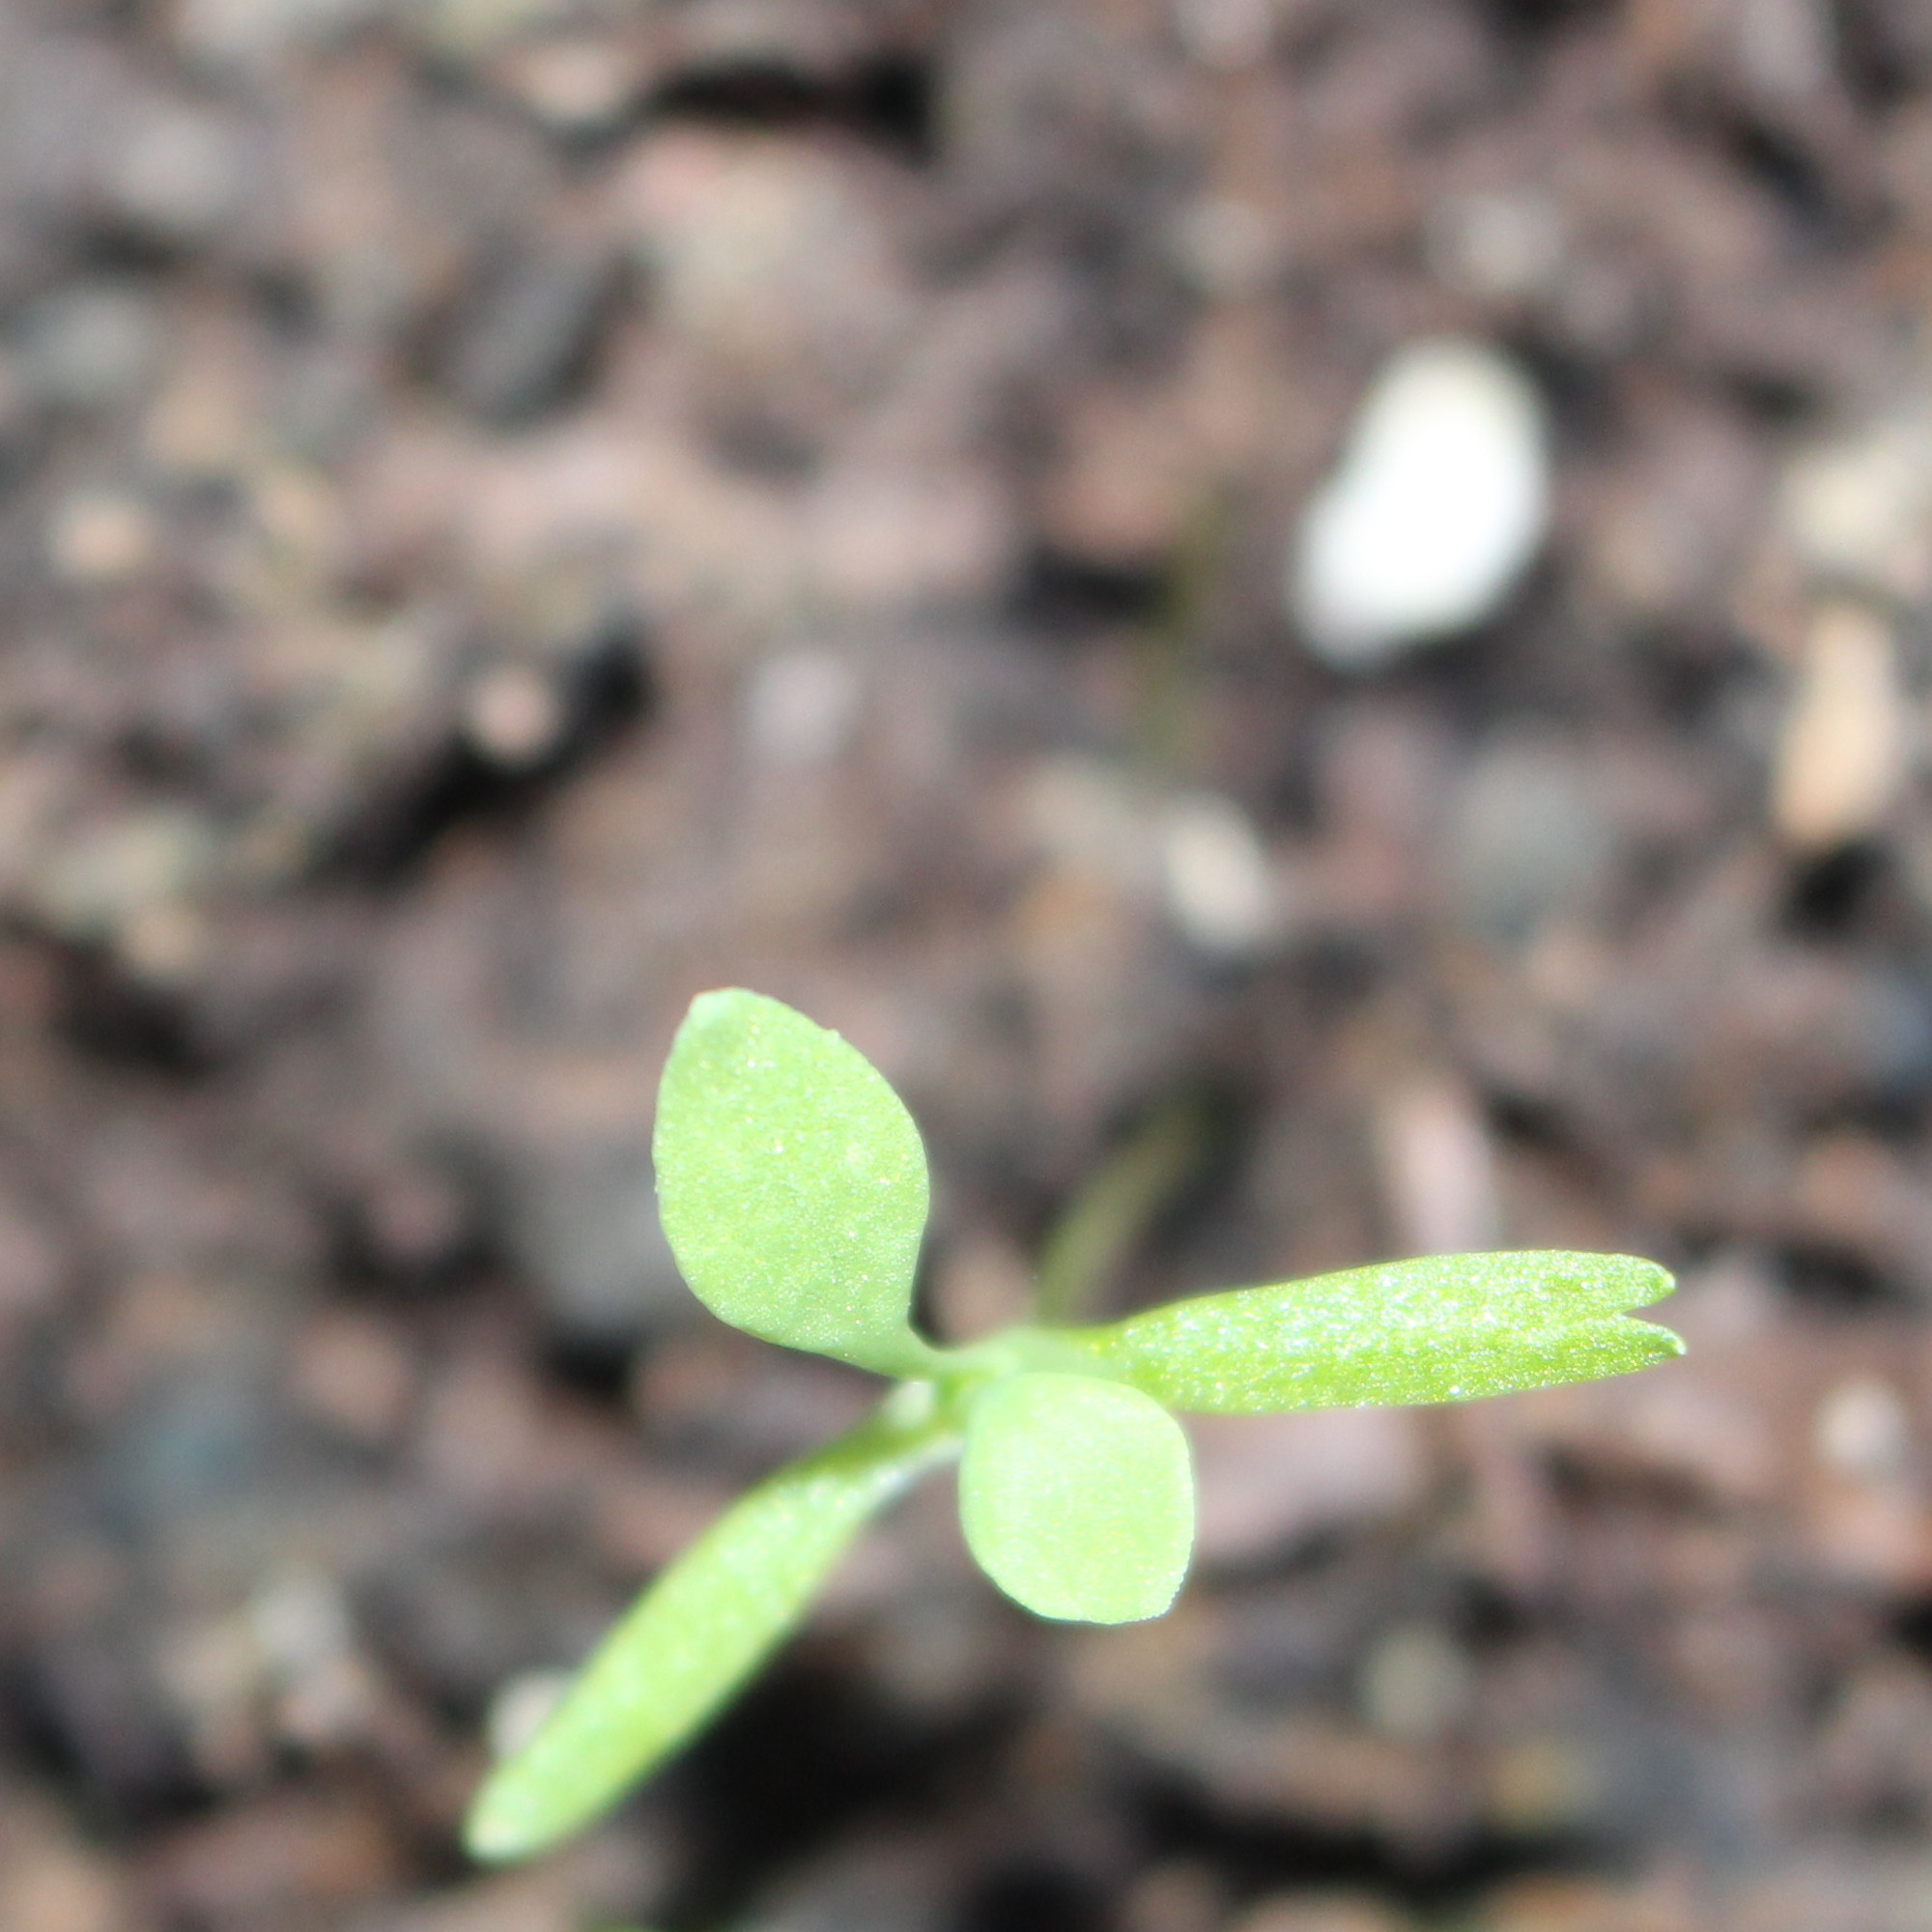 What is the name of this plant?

Papaver rhoeas
